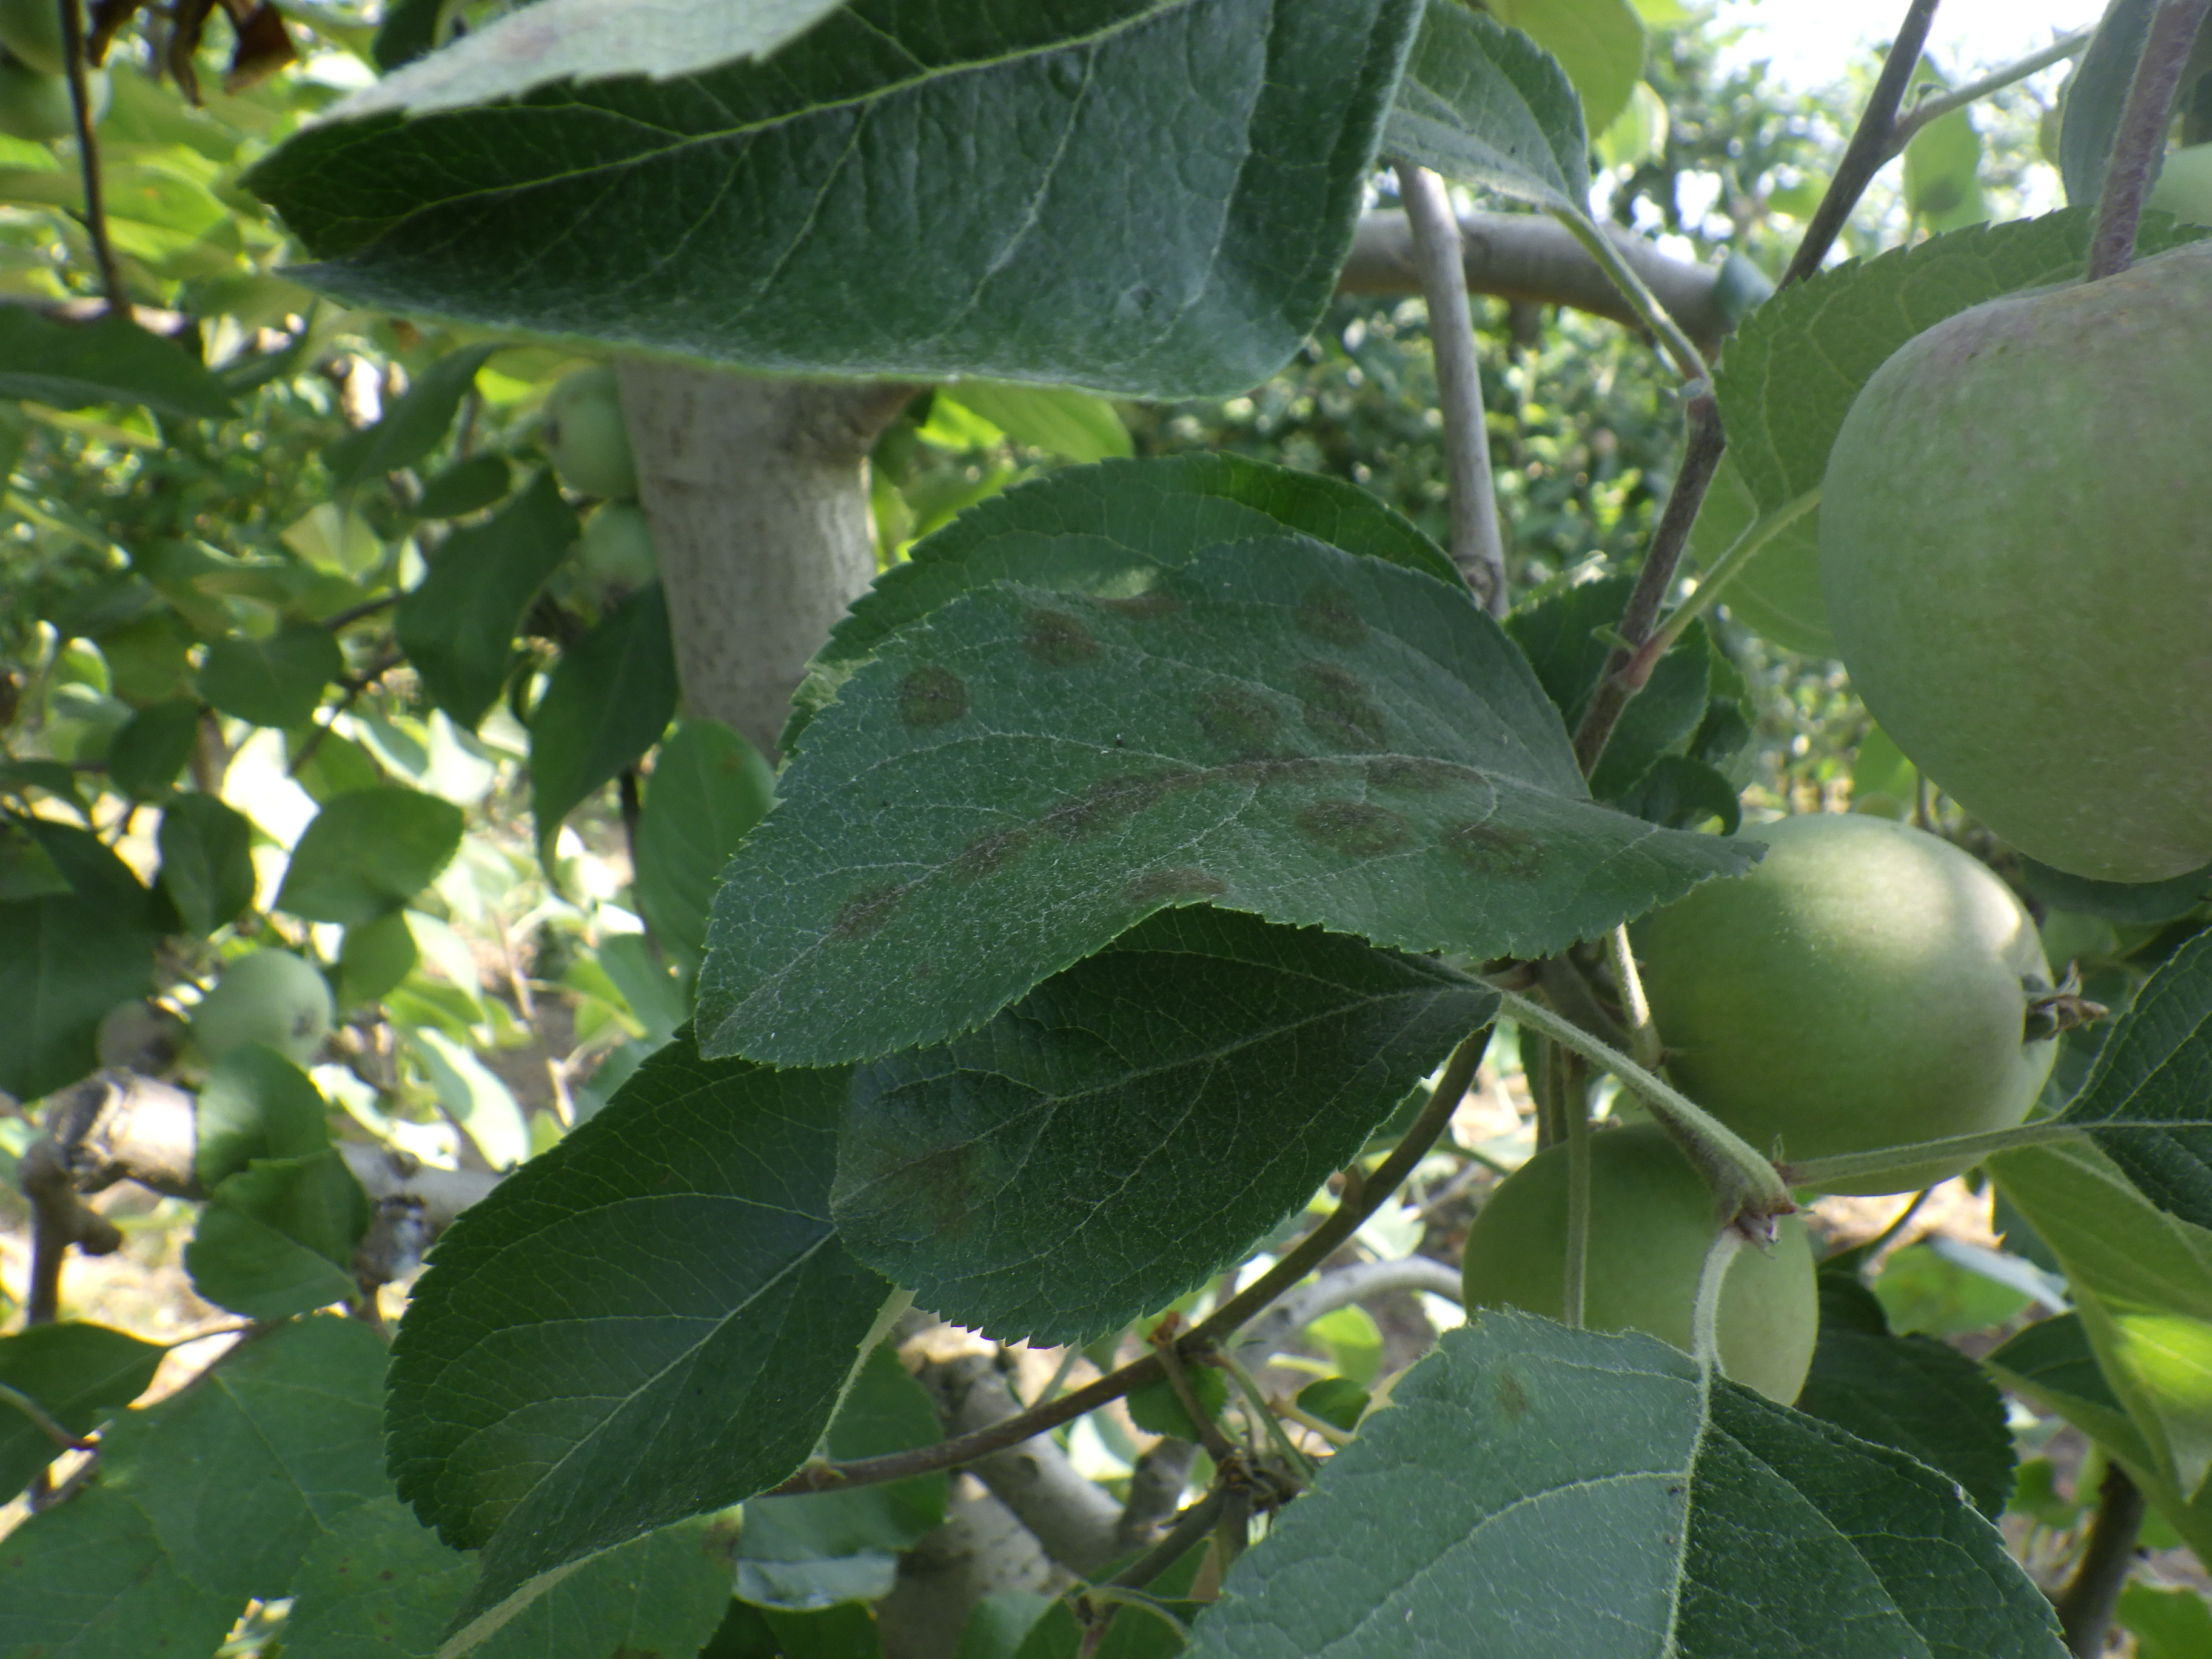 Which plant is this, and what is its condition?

apple, scab
